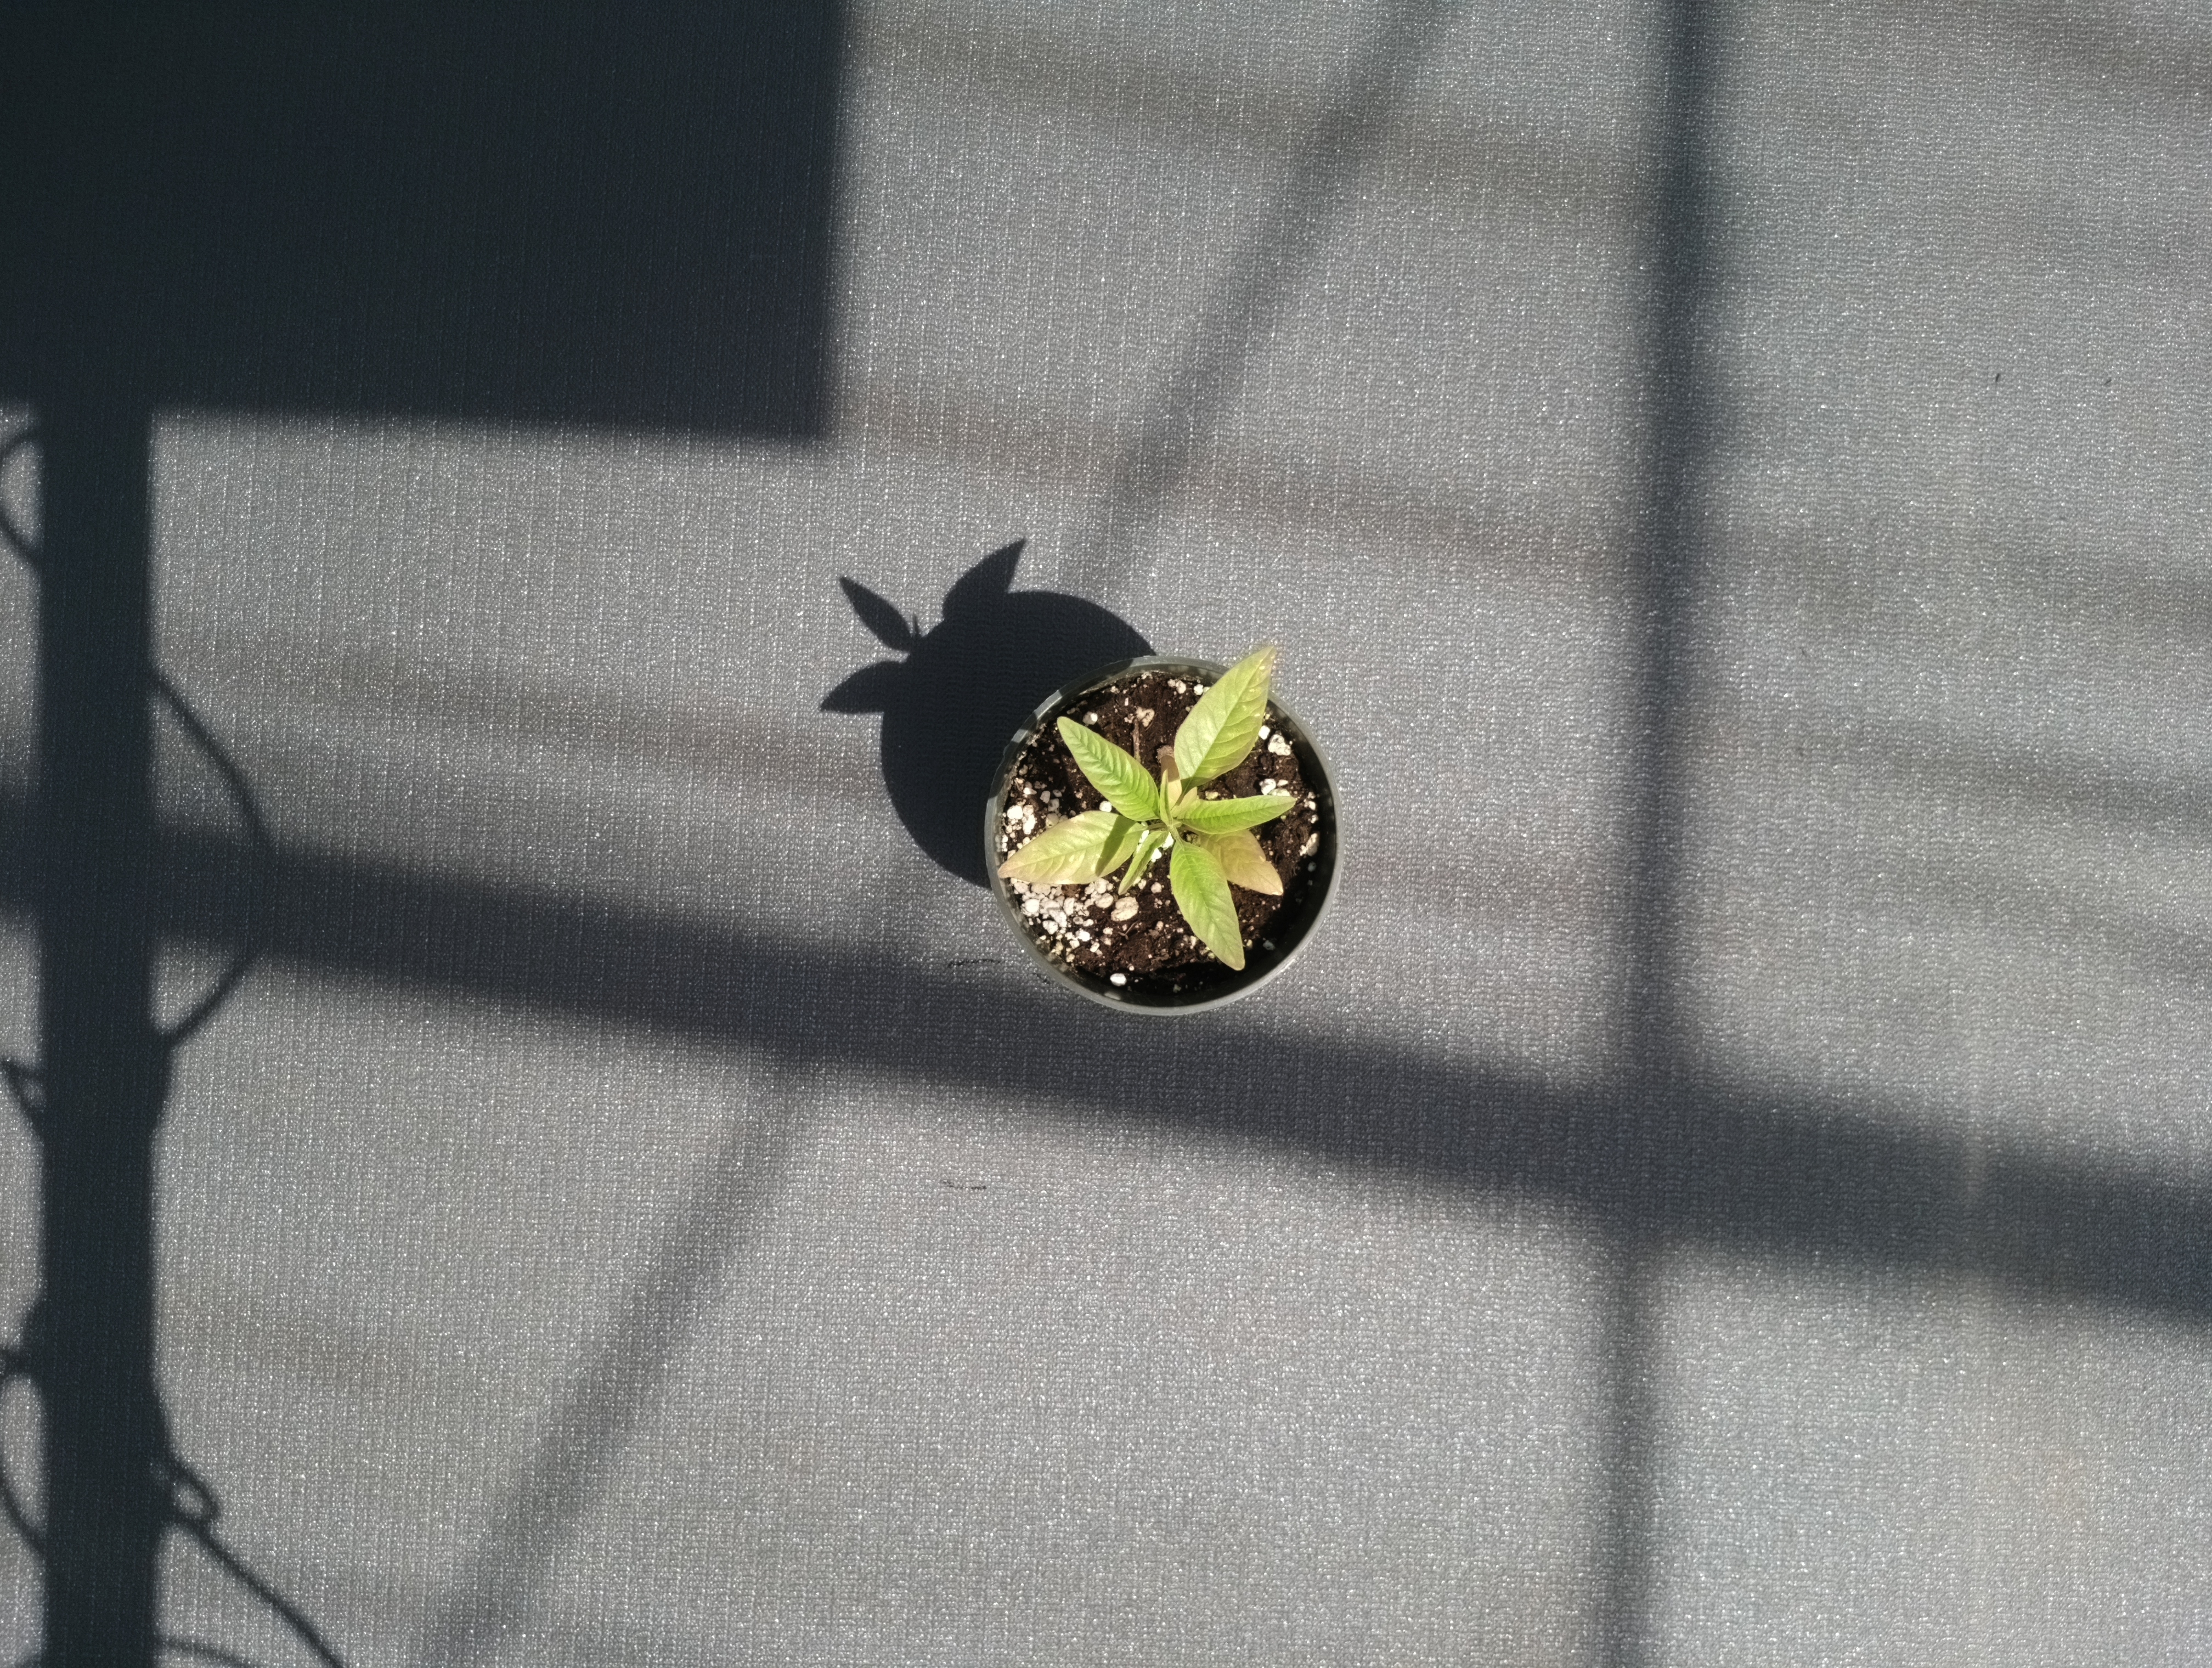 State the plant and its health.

waterhemp, chlorosis only
